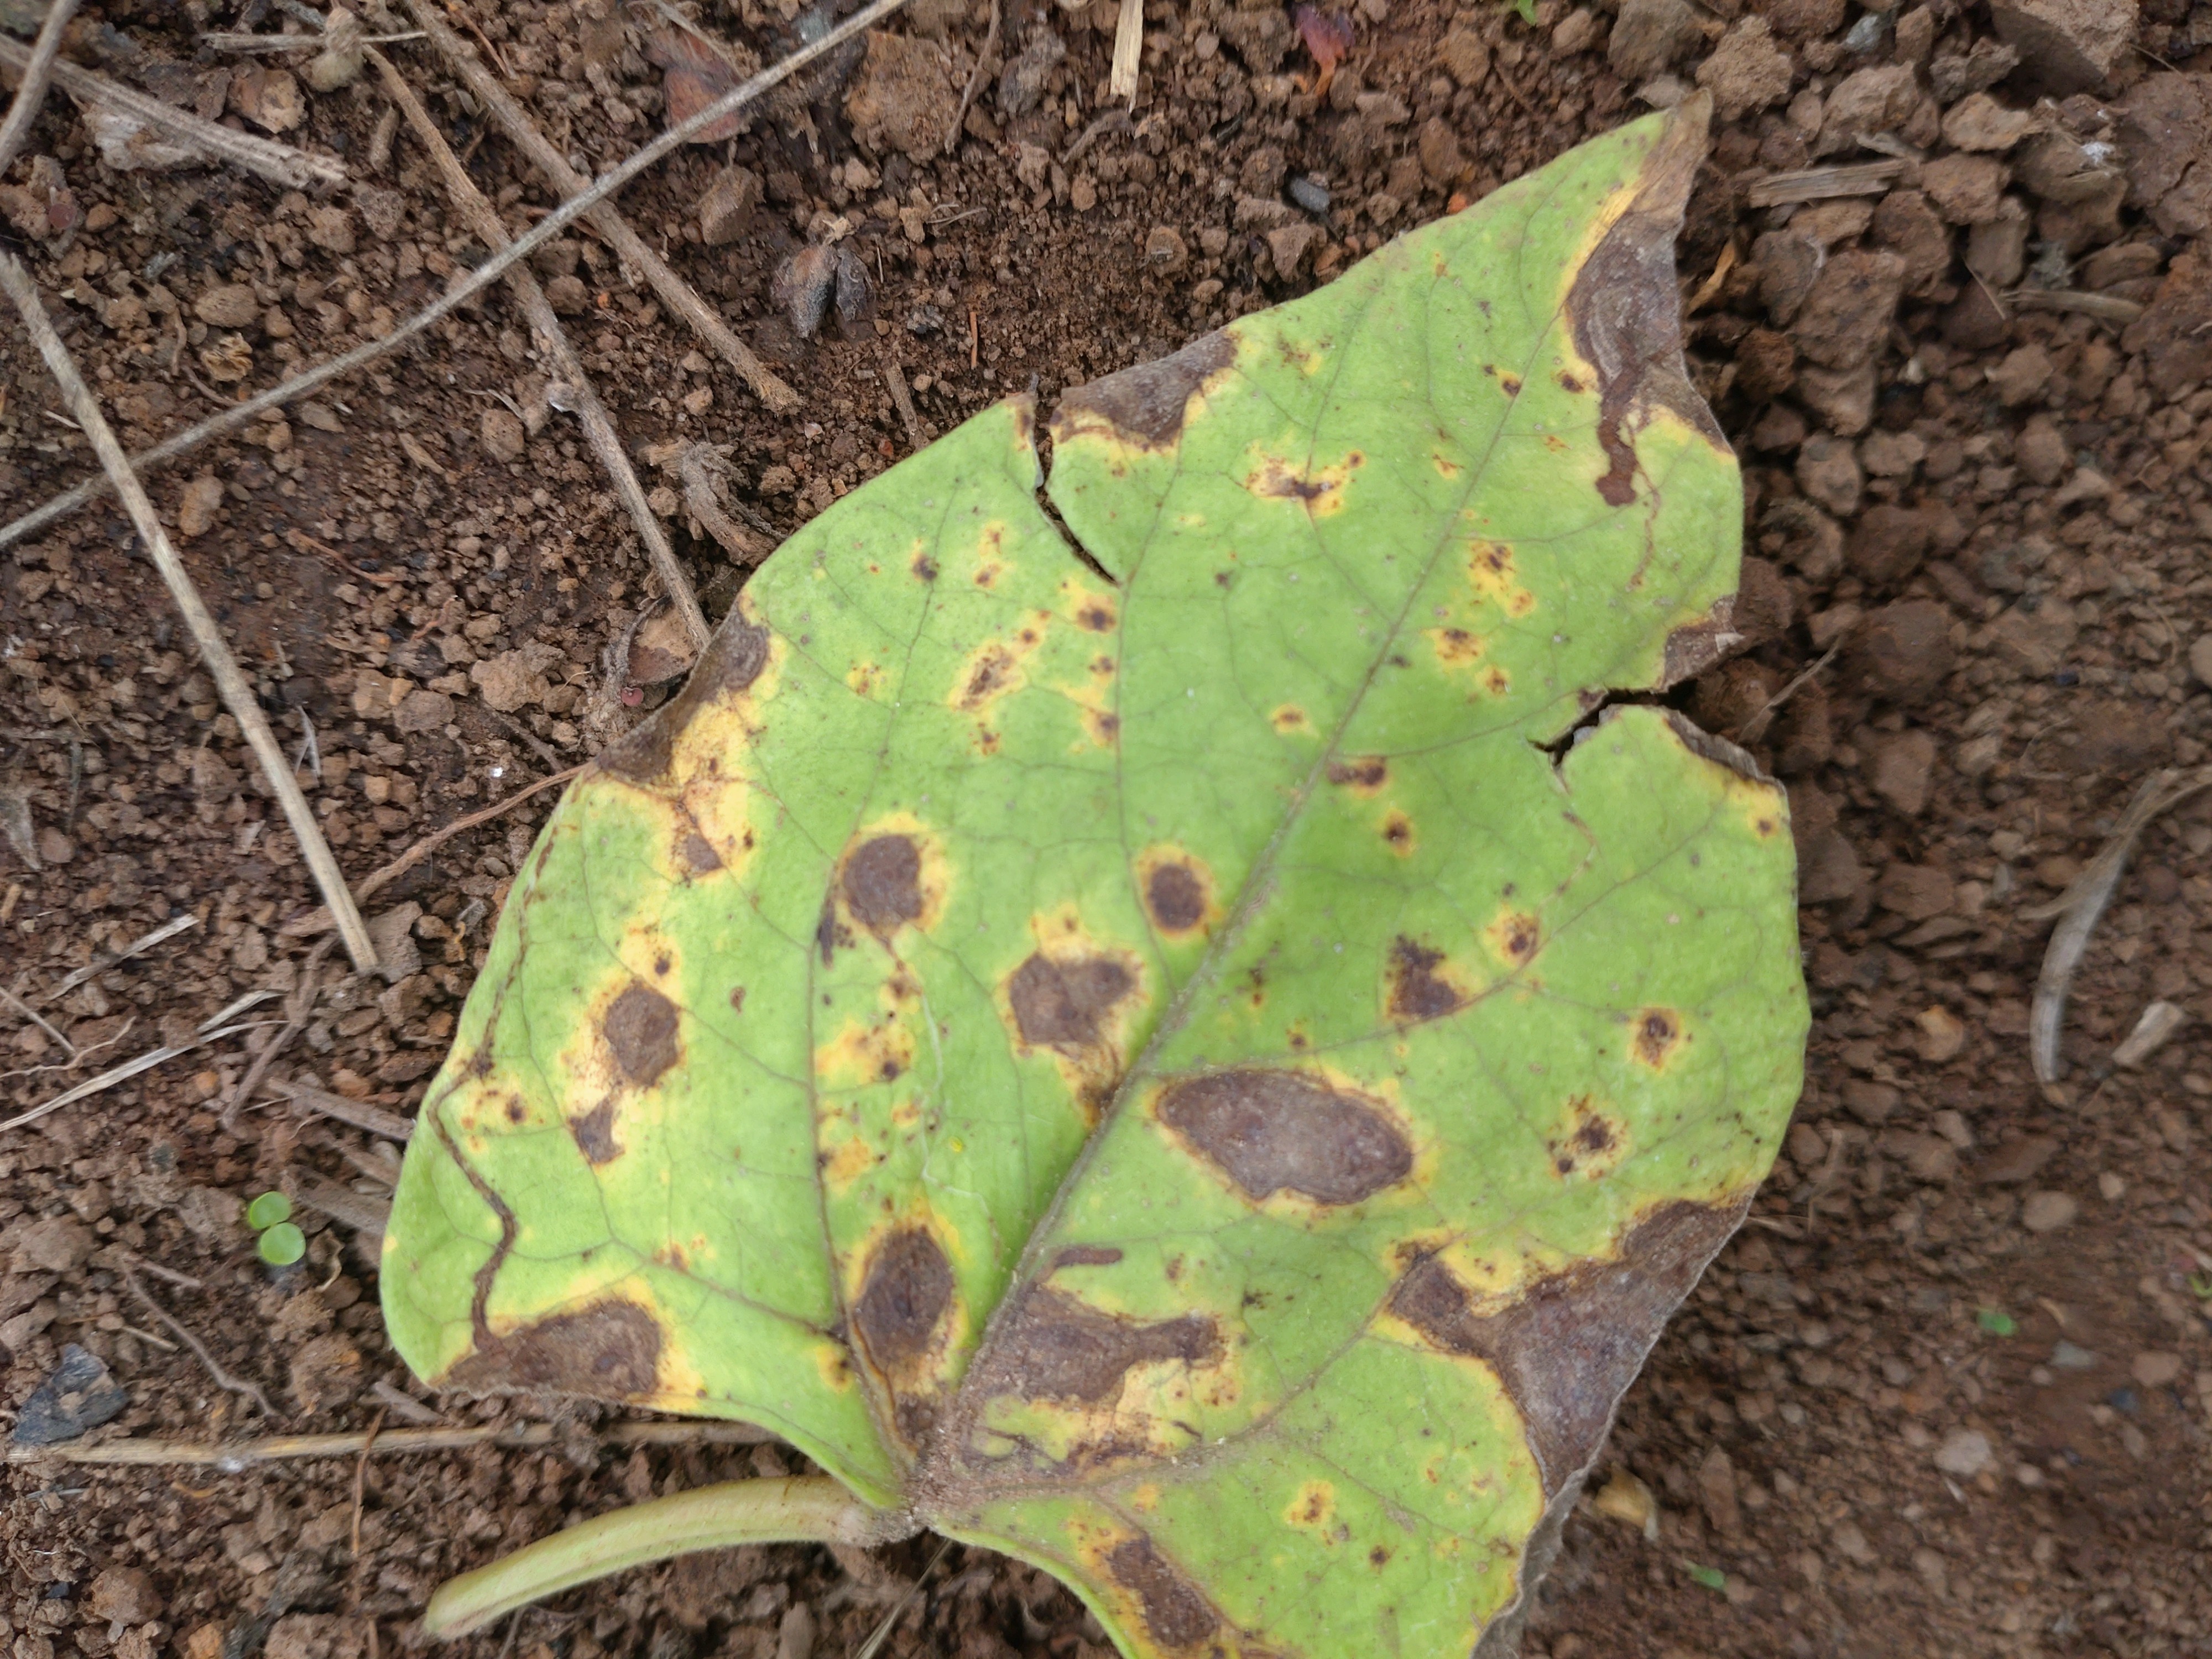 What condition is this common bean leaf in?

rust
